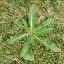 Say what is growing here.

structured weed
